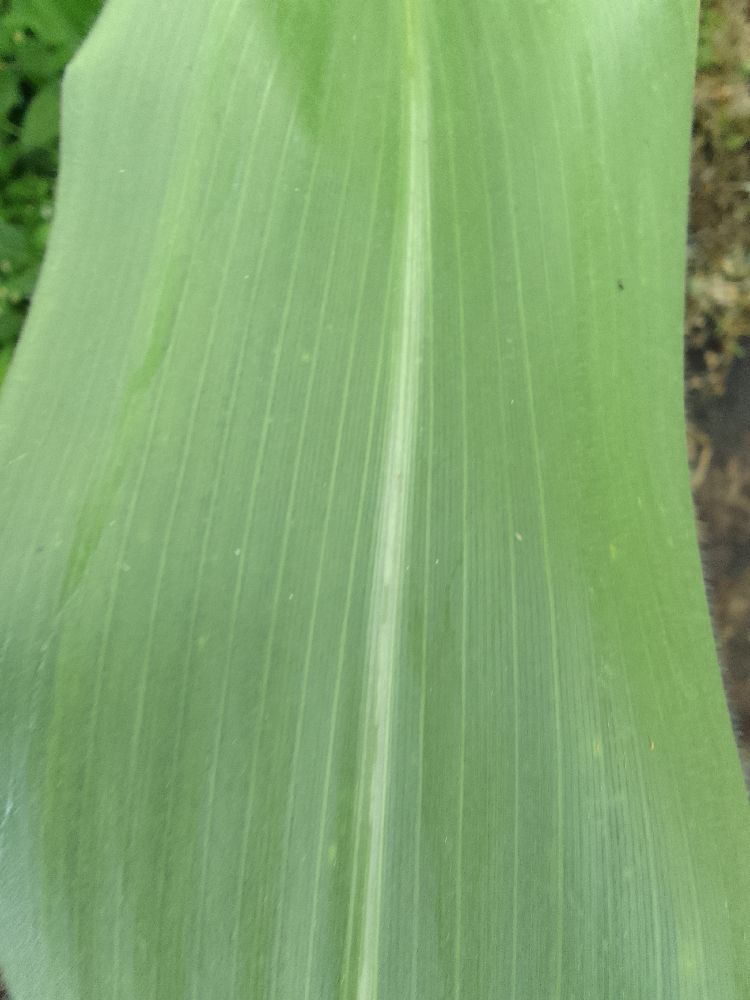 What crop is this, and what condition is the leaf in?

maize, healthy
